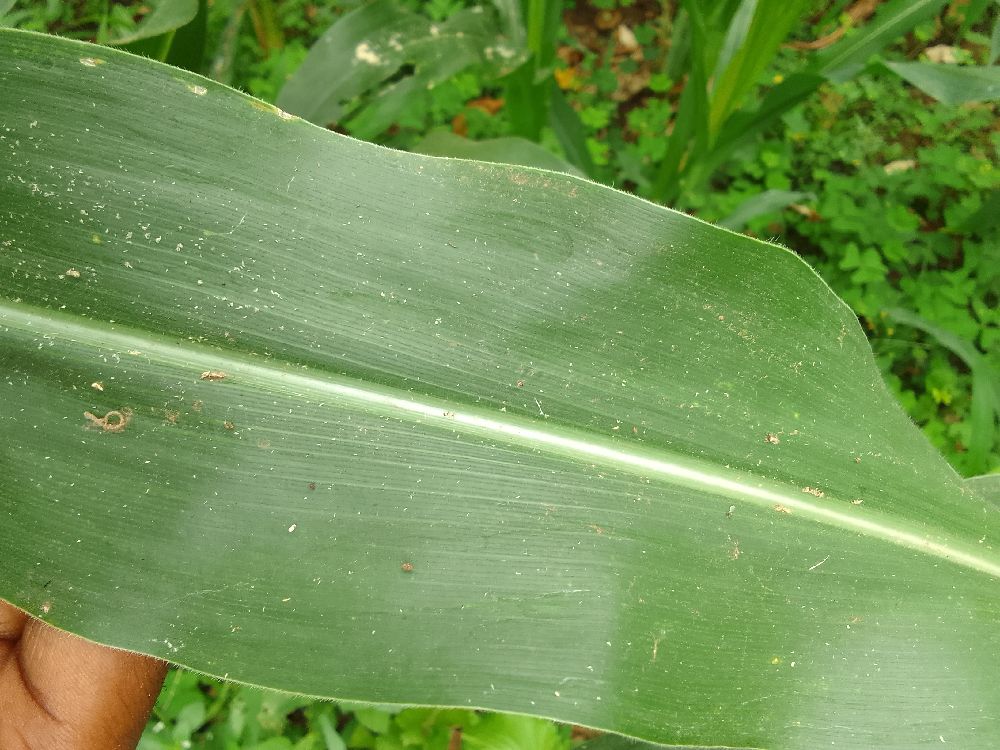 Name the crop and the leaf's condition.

maize, healthy
